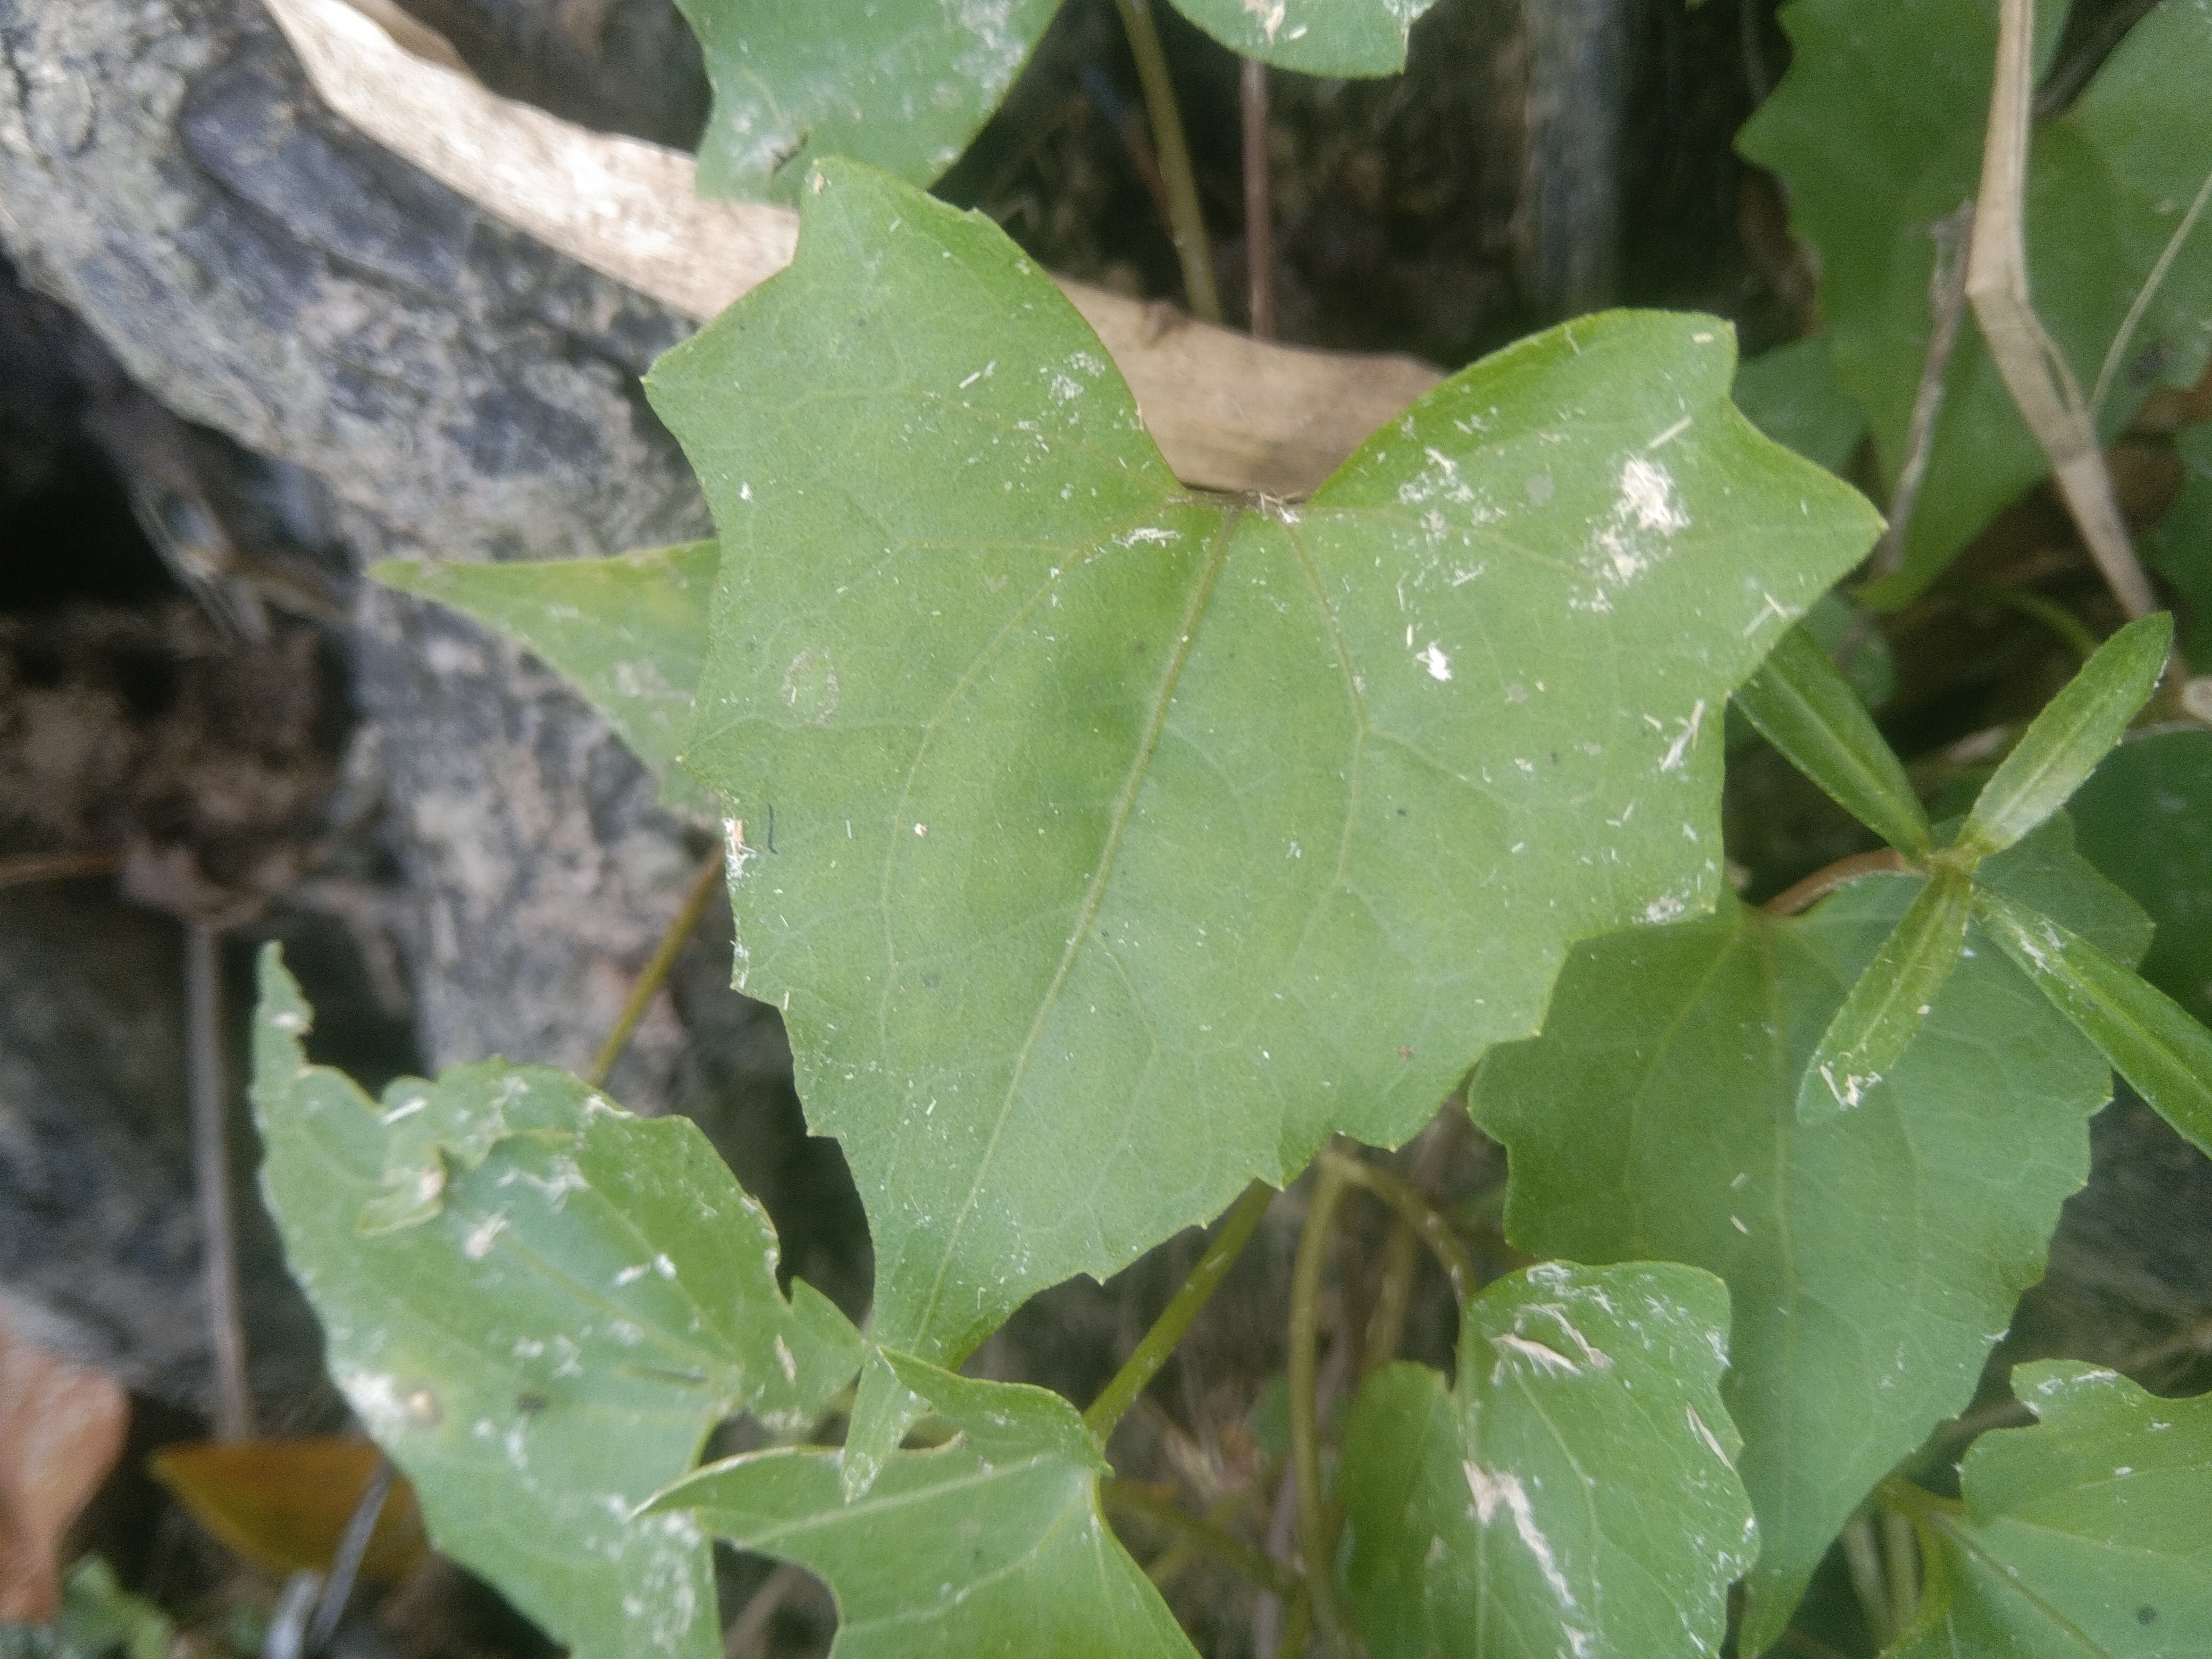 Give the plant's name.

bitter vine
